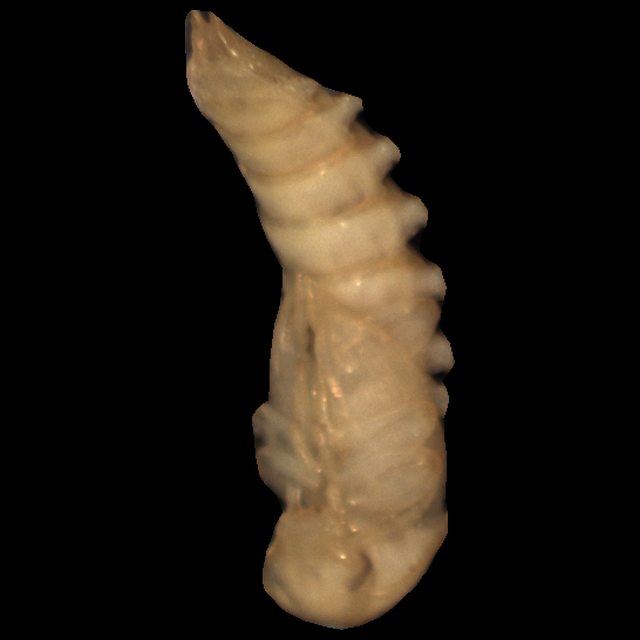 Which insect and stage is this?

mealworm pupa
